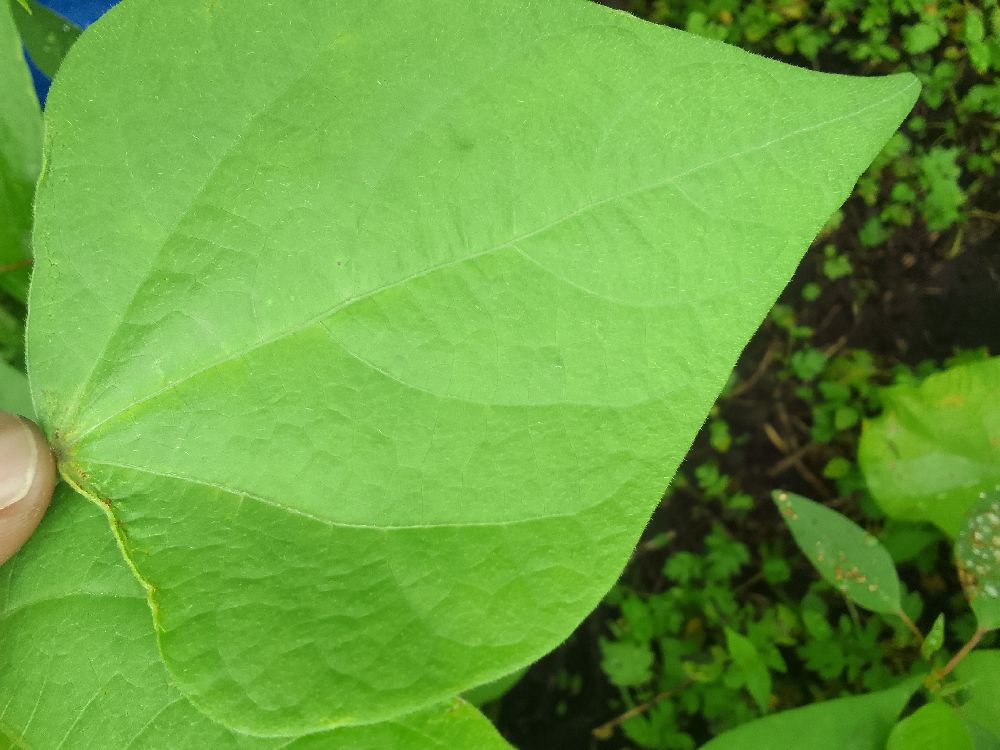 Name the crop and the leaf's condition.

common bean, healthy
